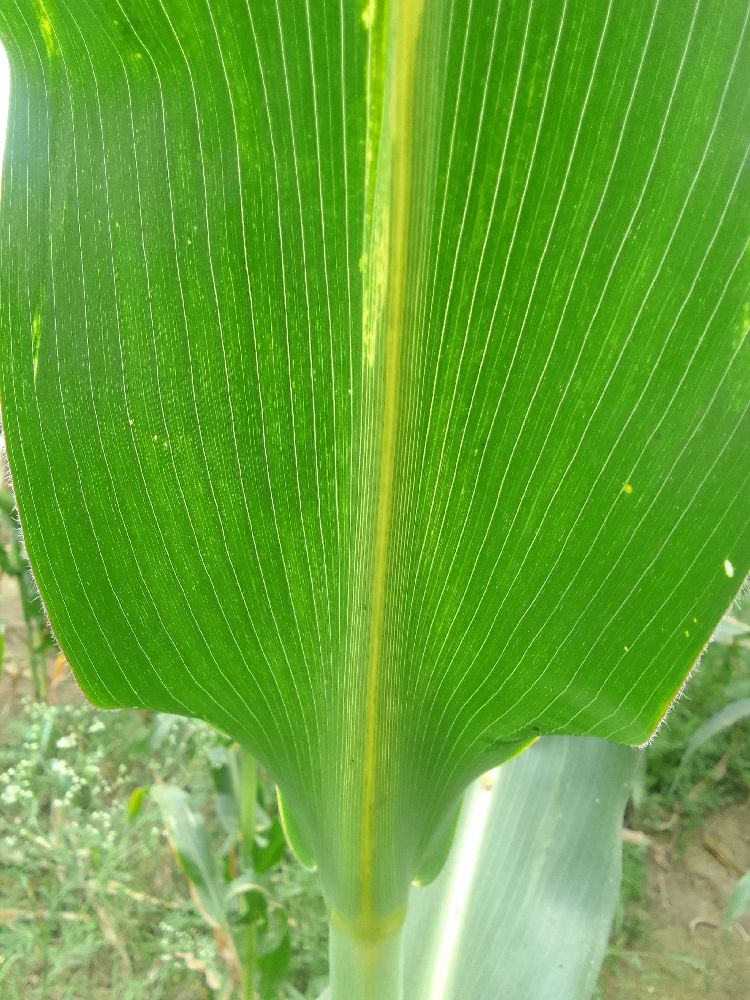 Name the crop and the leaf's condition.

maize, healthy
